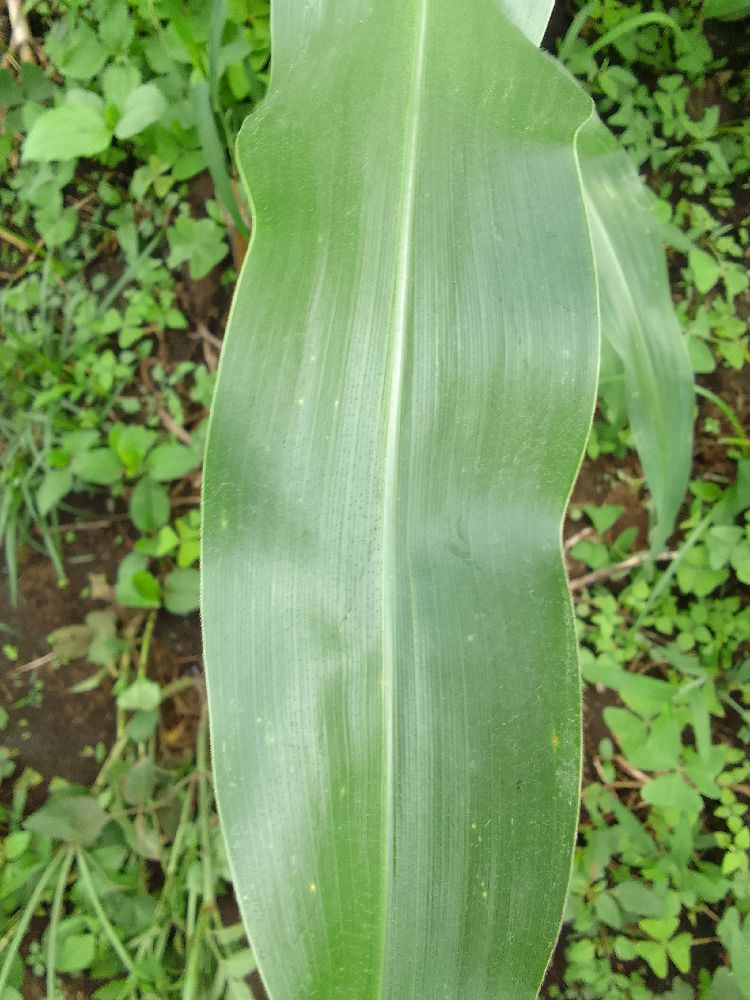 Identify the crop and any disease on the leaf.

maize, healthy
